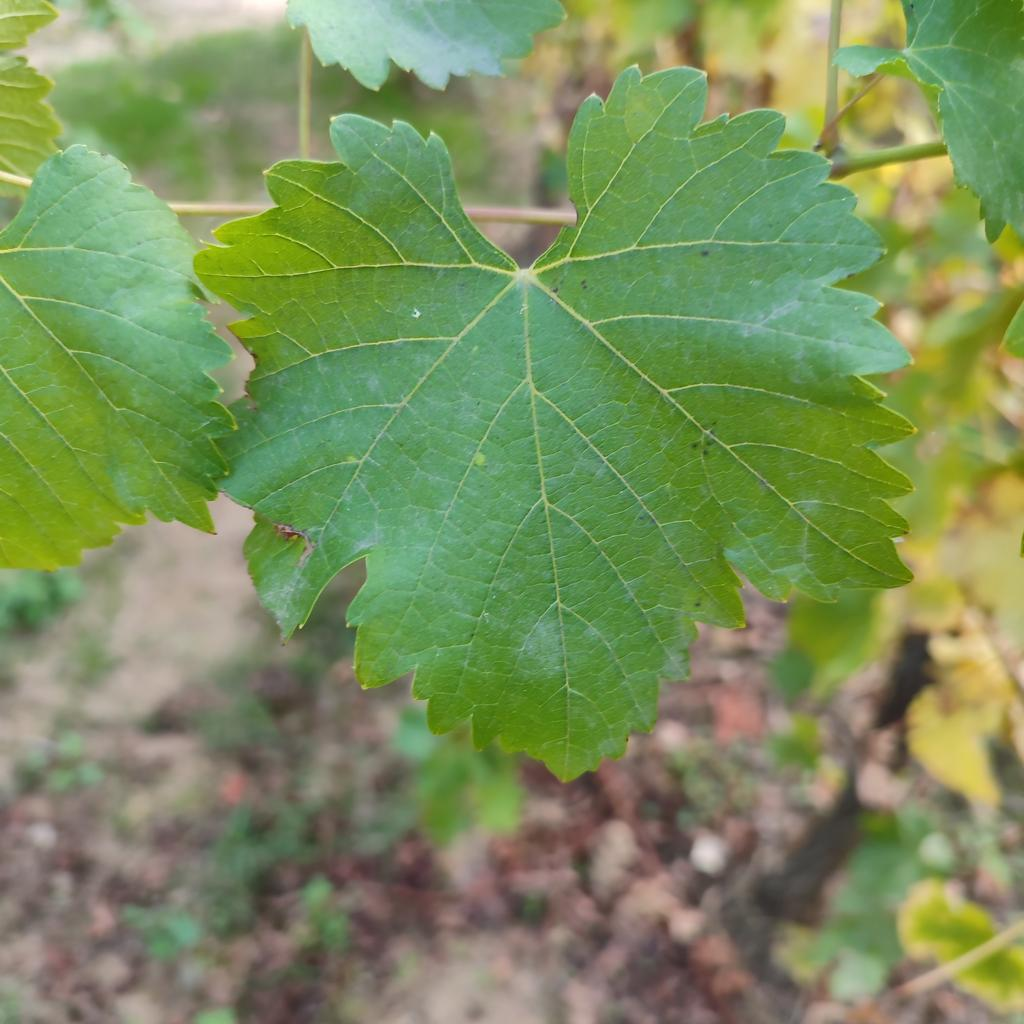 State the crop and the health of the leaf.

grapevine, powdery mildew
